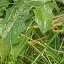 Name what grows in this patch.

structured weed
